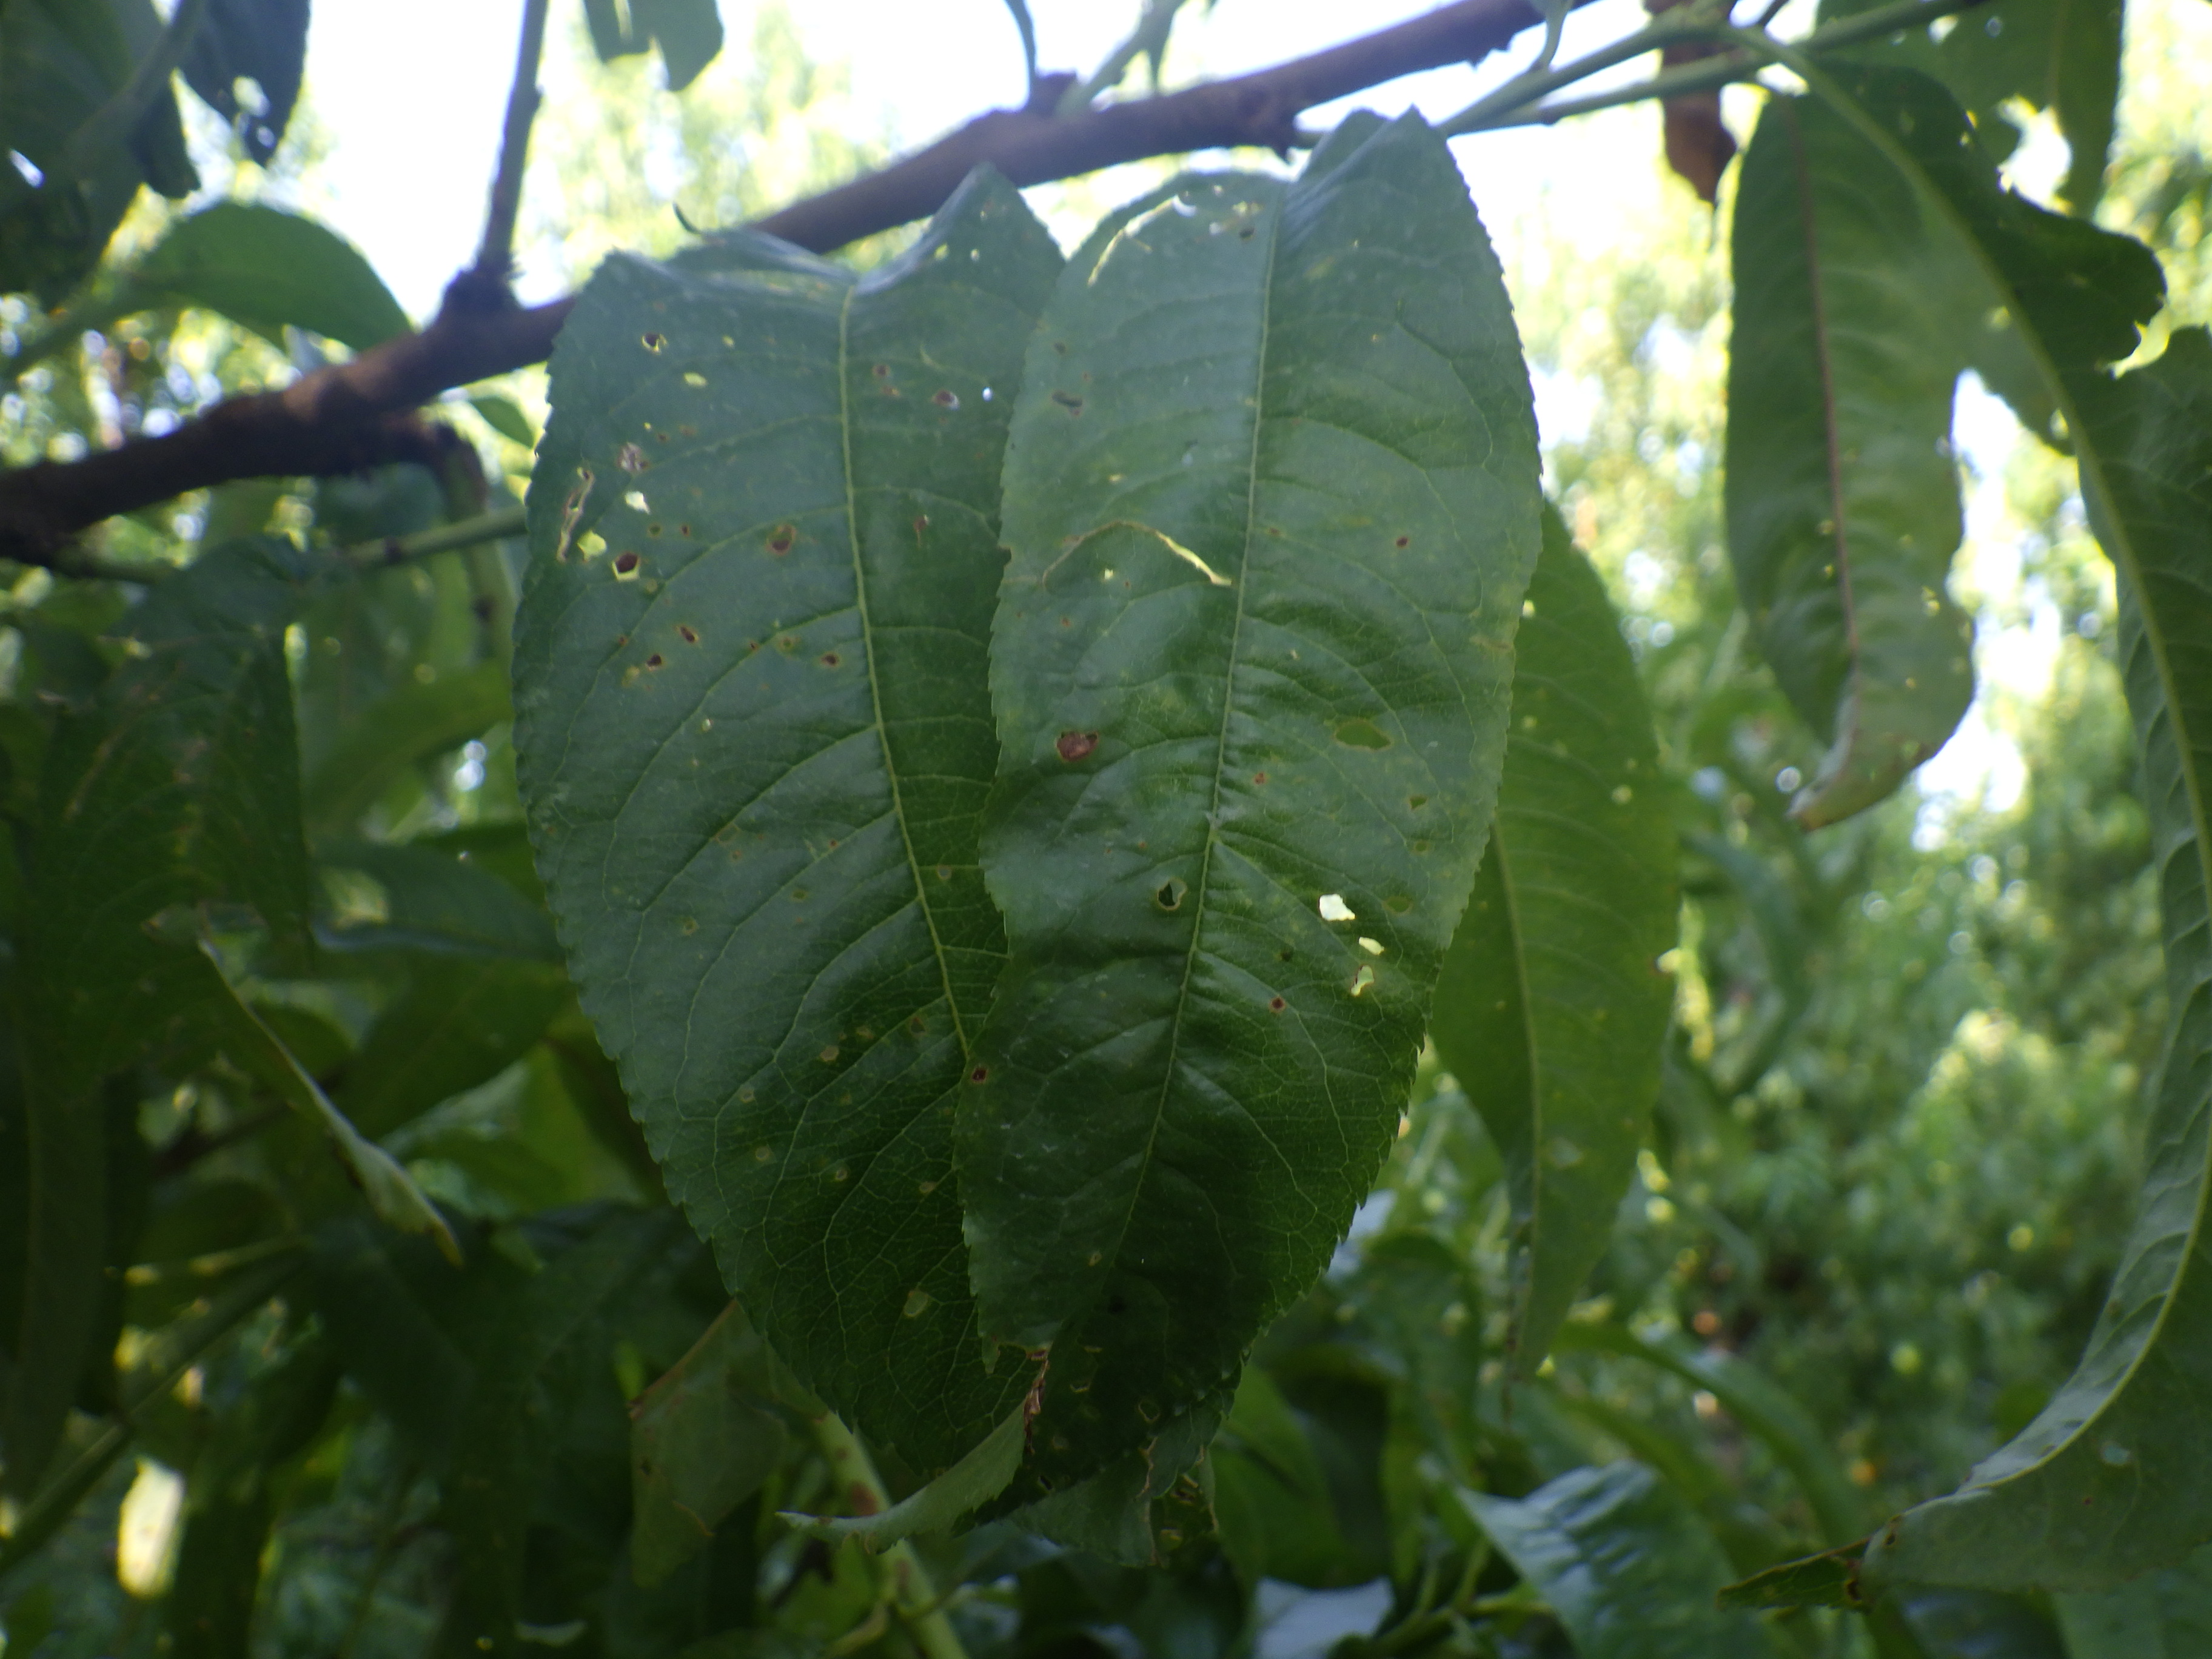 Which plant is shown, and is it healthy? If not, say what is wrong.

peach, phytophagous, shot hole disease
